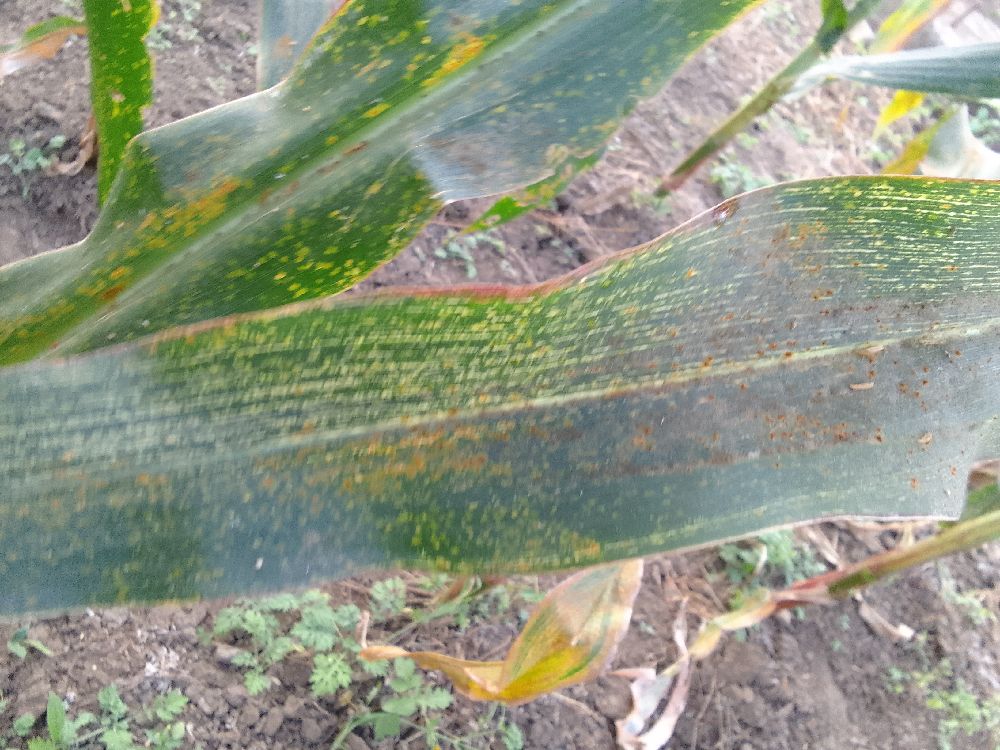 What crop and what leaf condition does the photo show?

maize, maize streak virus
